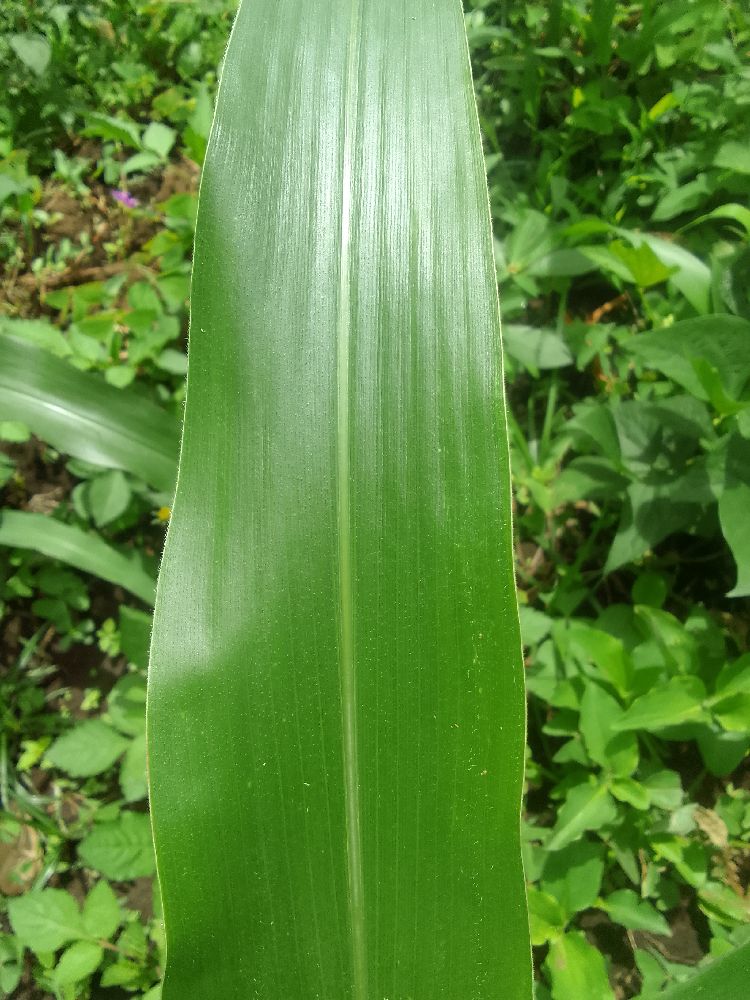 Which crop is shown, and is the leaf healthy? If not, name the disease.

maize, healthy
